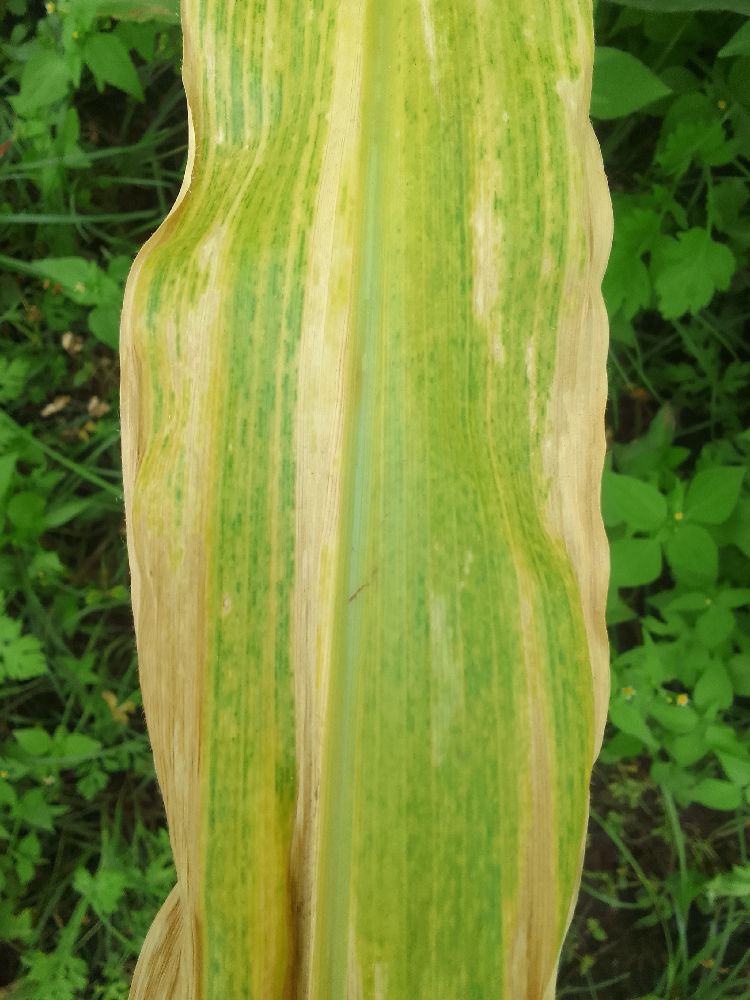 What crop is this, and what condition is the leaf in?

maize, maize lethal necrosis
